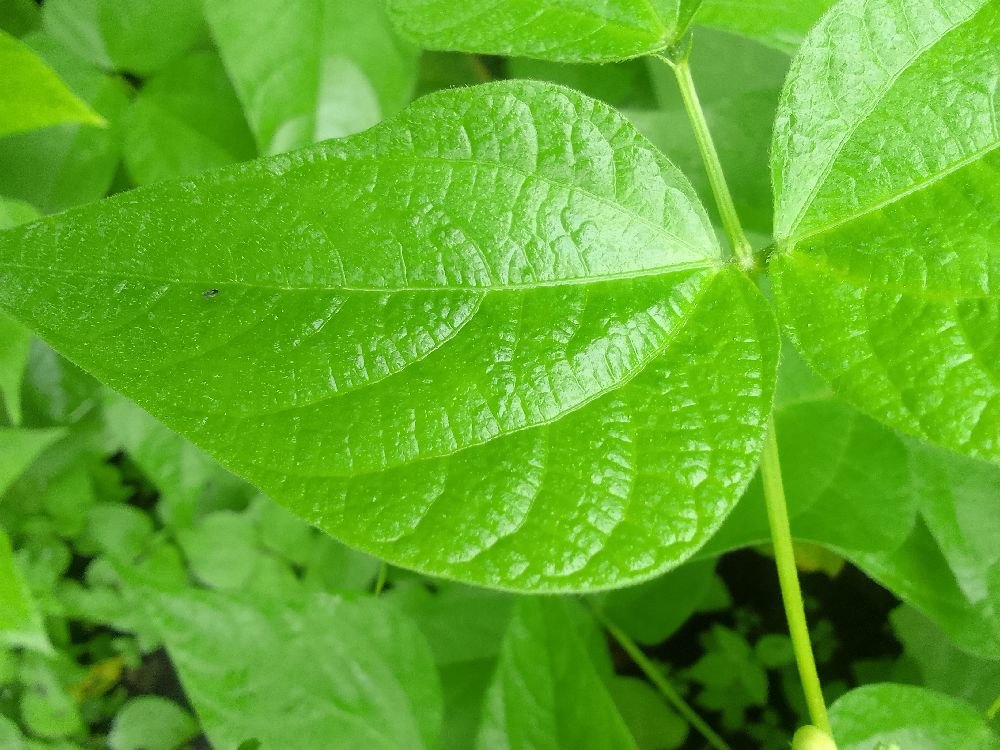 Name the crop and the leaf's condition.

common bean, healthy
